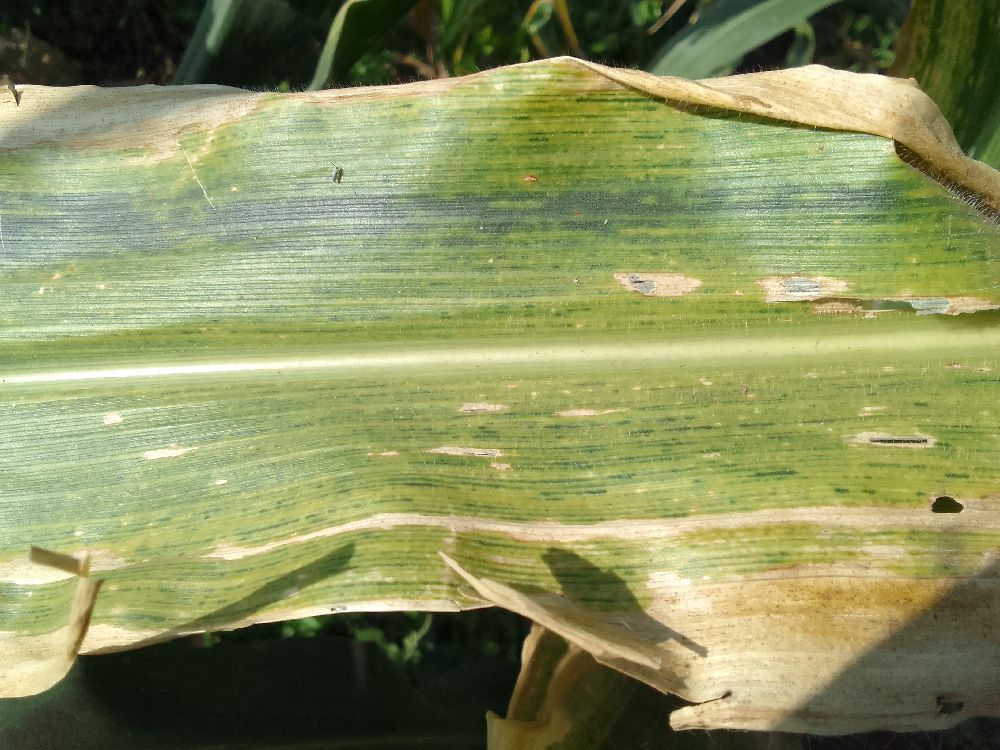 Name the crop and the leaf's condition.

maize, maize lethal necrosis
